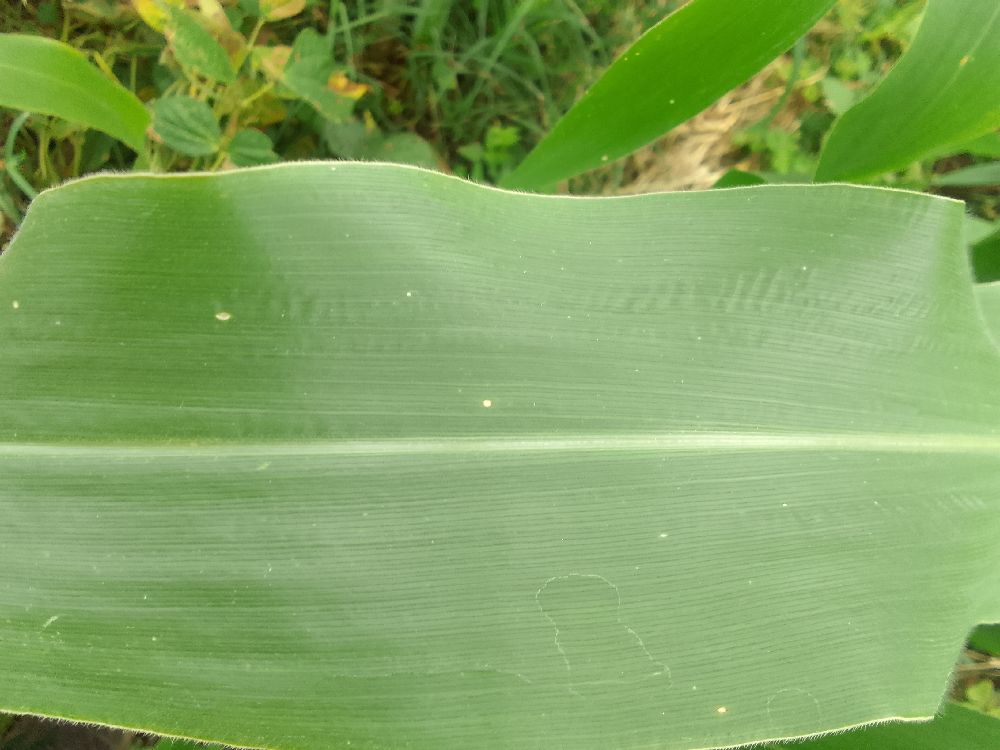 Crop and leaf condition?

maize, healthy
